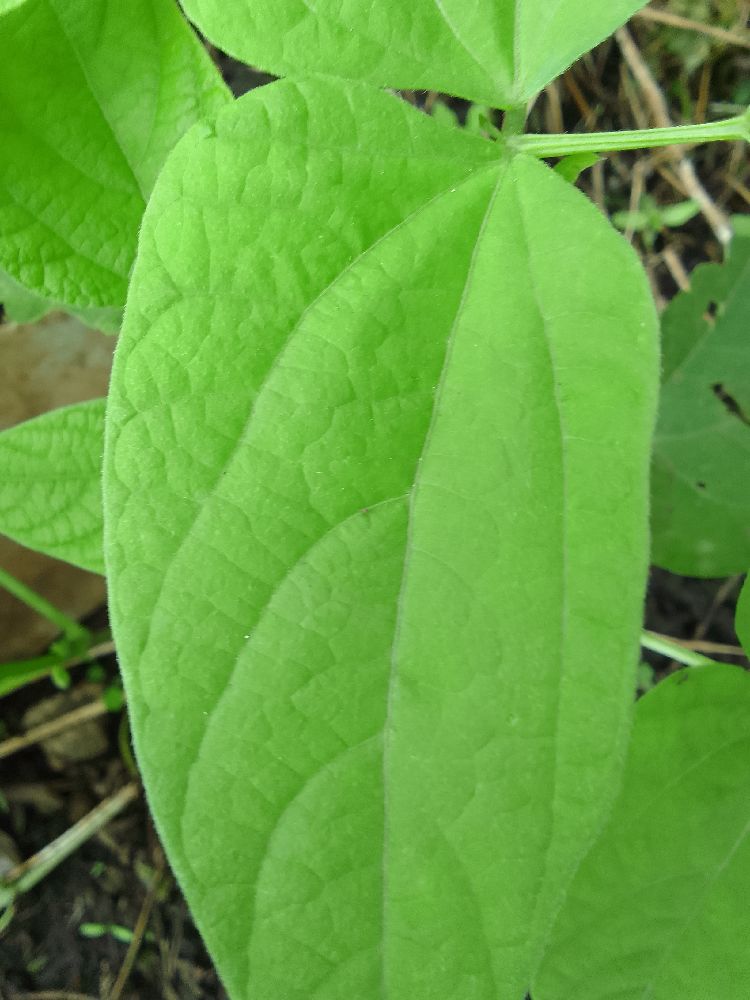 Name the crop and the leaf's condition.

common bean, healthy
